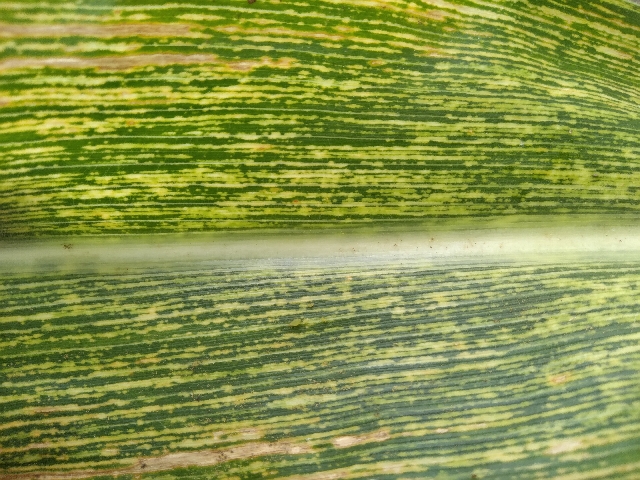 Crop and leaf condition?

maize, maize streak virus
